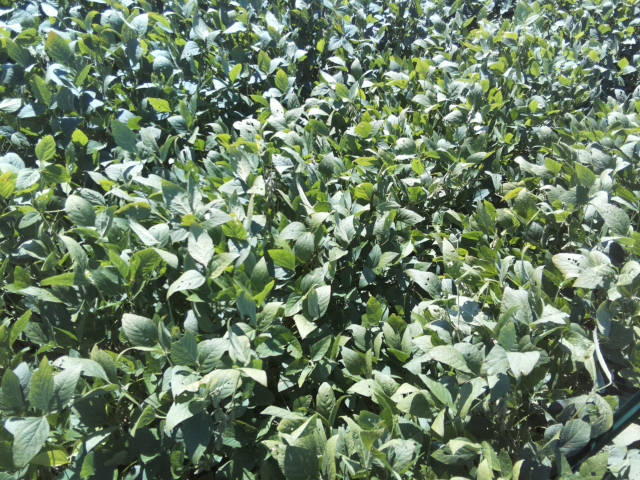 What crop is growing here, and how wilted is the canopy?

soybean, leaflets folding inward at secondary pulvinus with no turgor loss in leaflets or petioles
